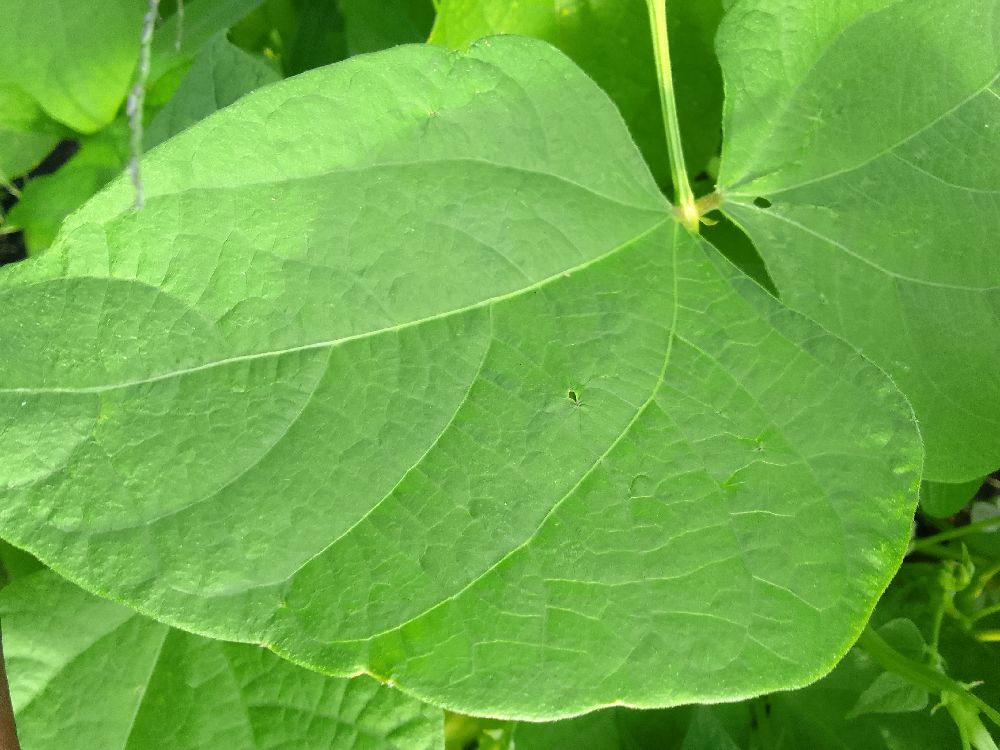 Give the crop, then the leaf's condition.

common bean, healthy
